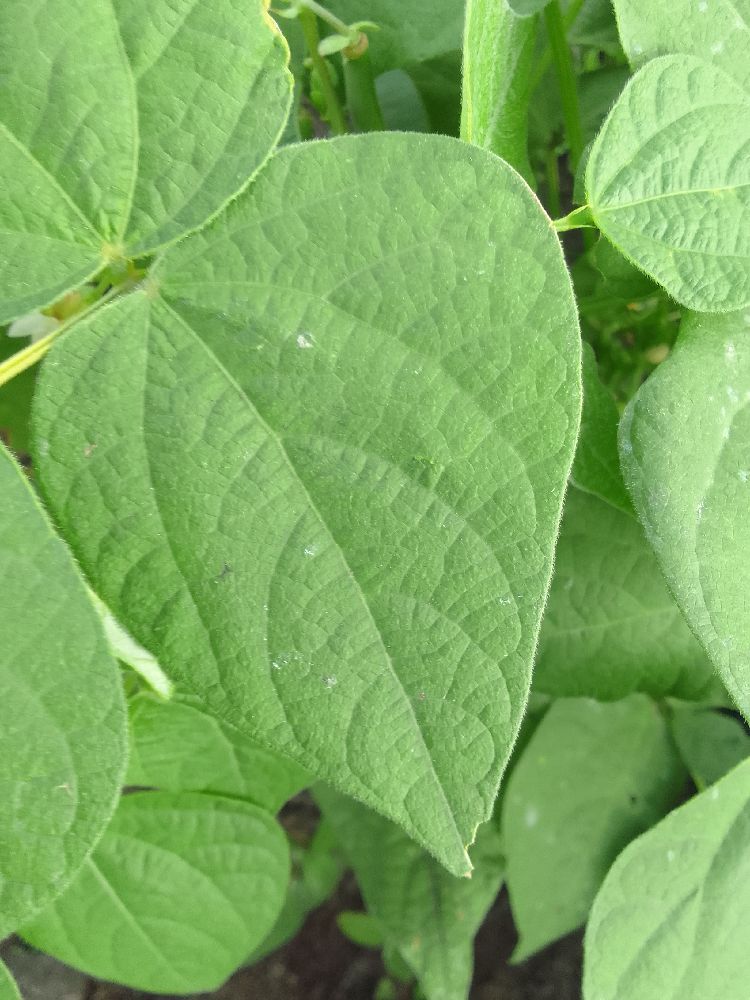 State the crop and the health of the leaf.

common bean, healthy
